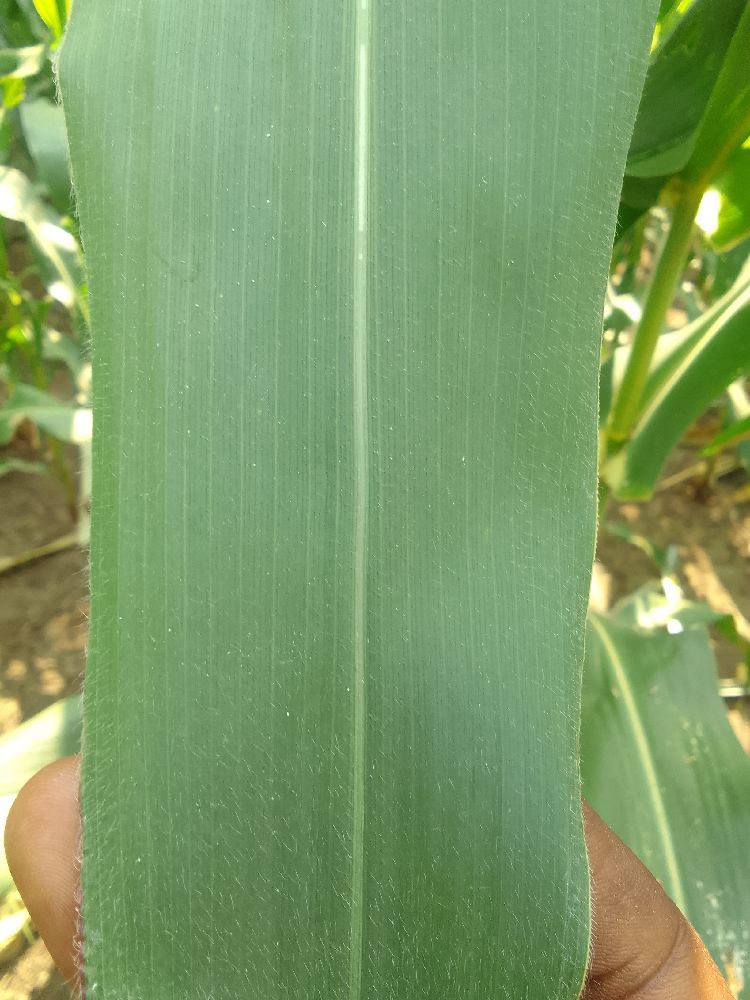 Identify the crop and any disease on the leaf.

maize, healthy
